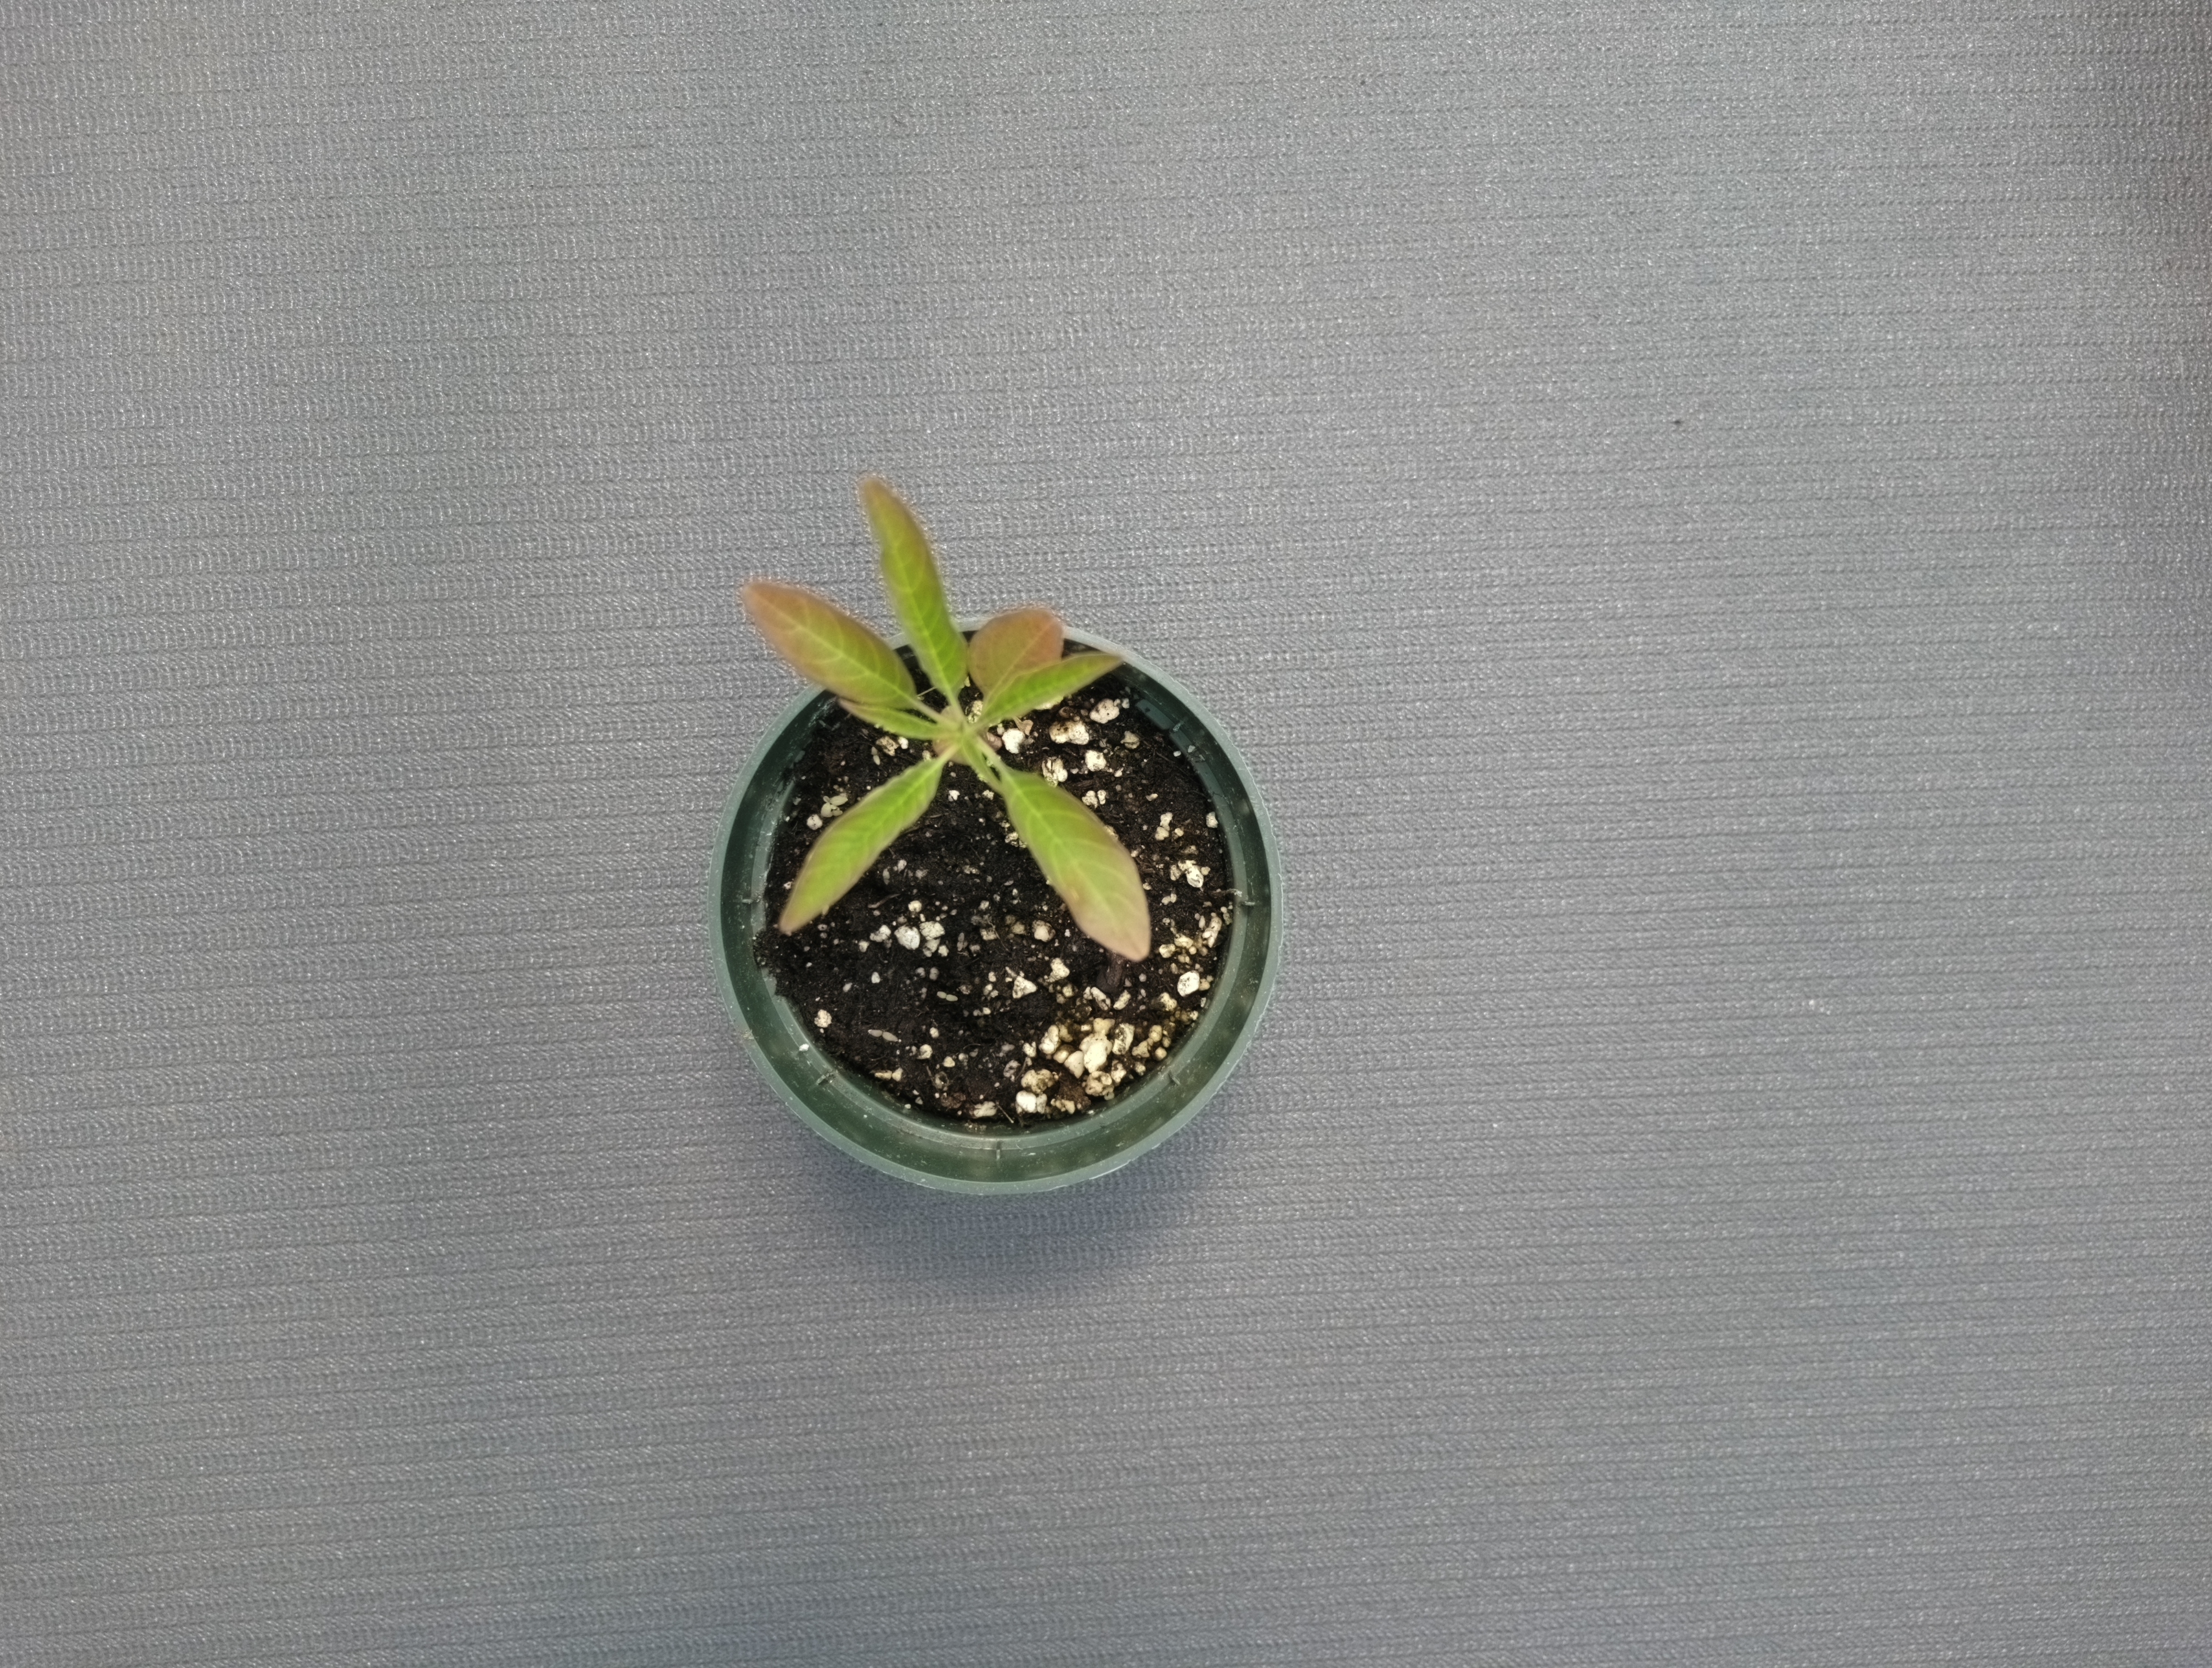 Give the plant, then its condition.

waterhemp, healthy untreated
